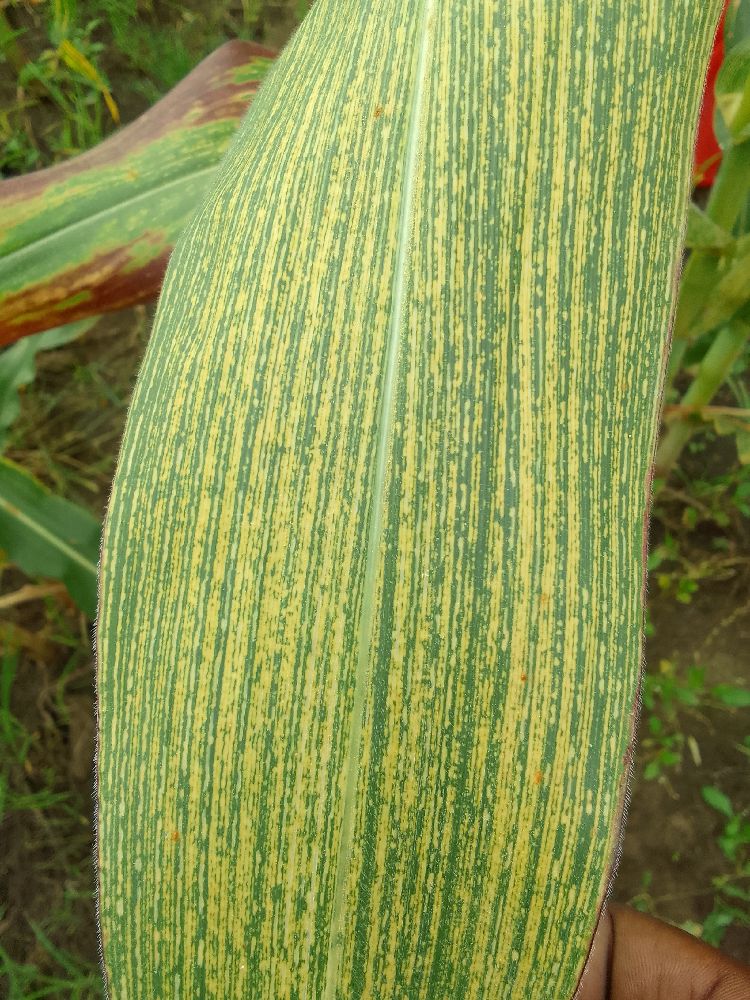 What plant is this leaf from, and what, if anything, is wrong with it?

maize, maize streak virus
